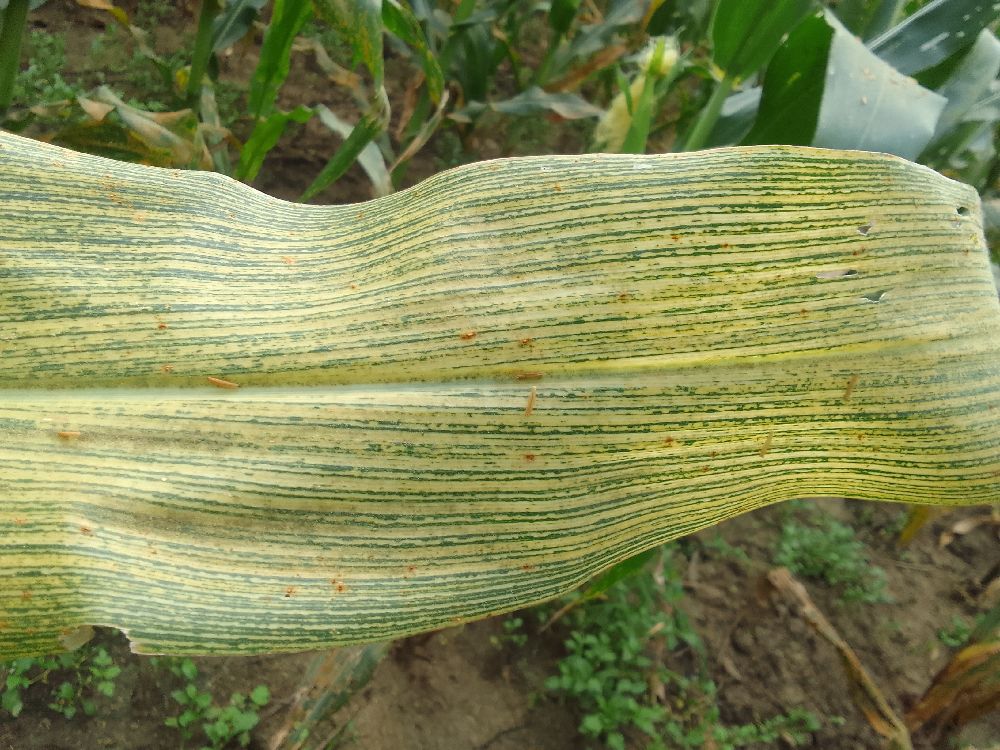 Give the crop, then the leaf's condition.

maize, maize streak virus
